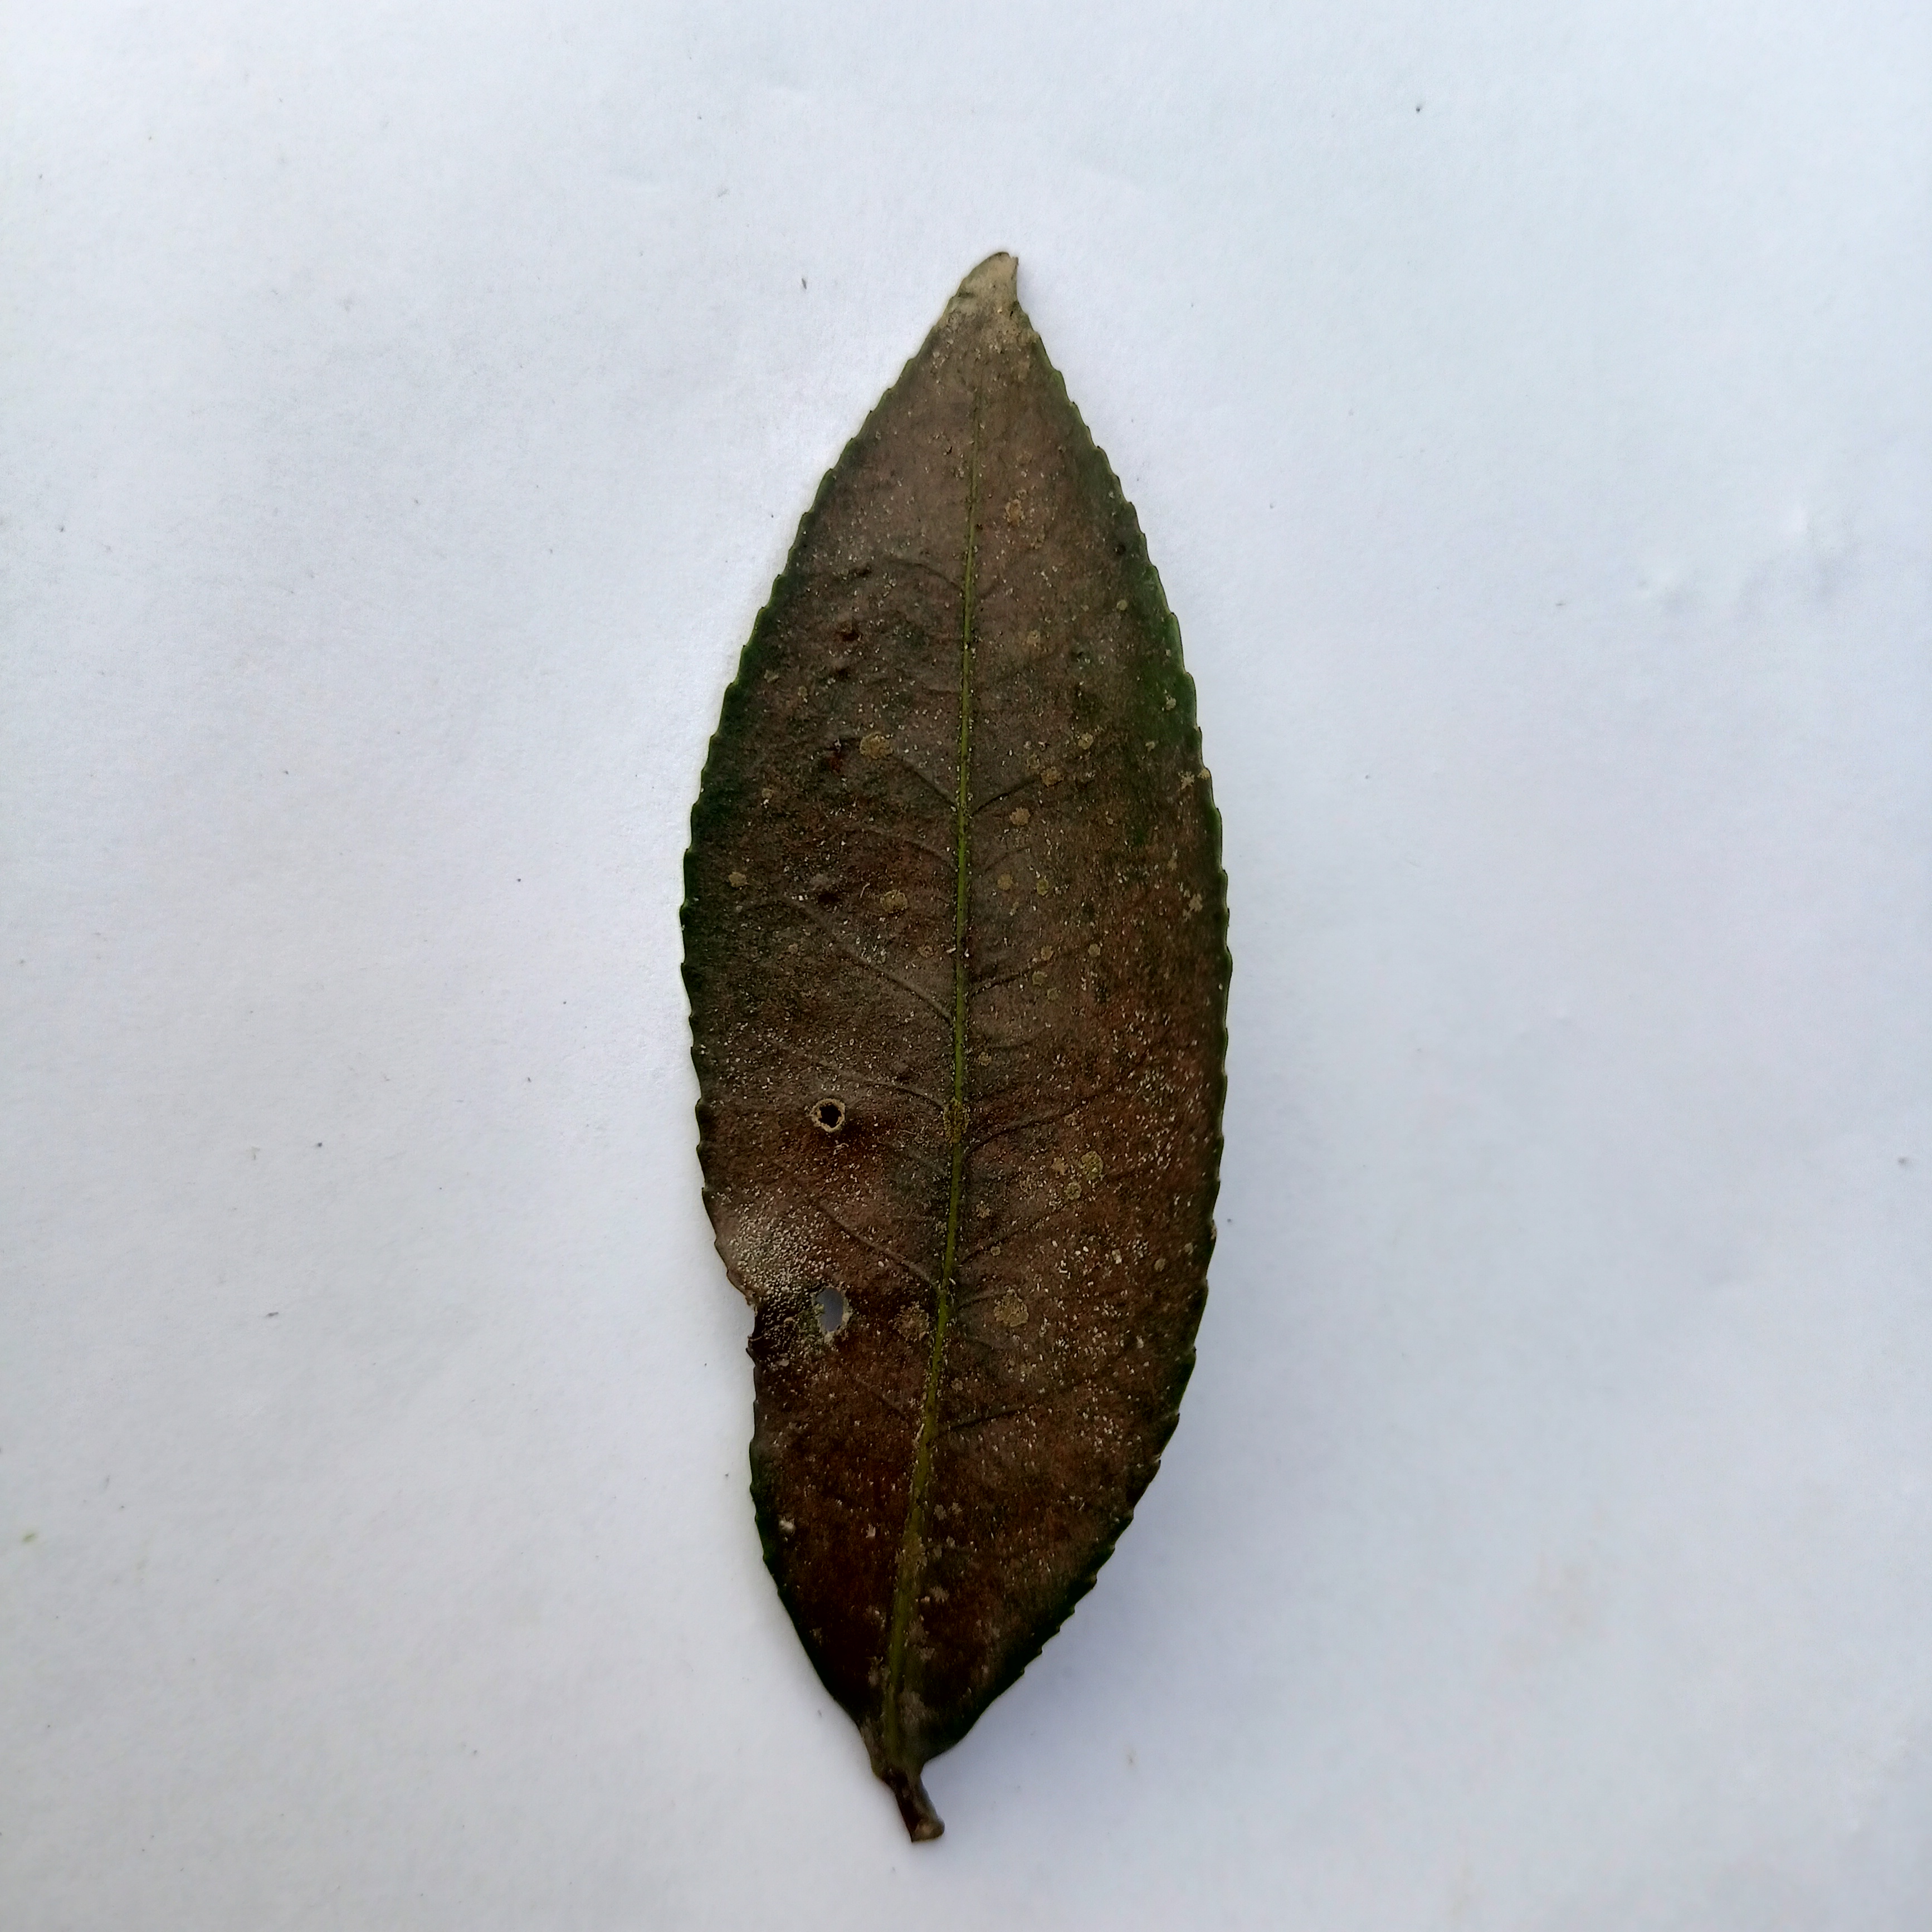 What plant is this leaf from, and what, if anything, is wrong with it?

tea, red rust
